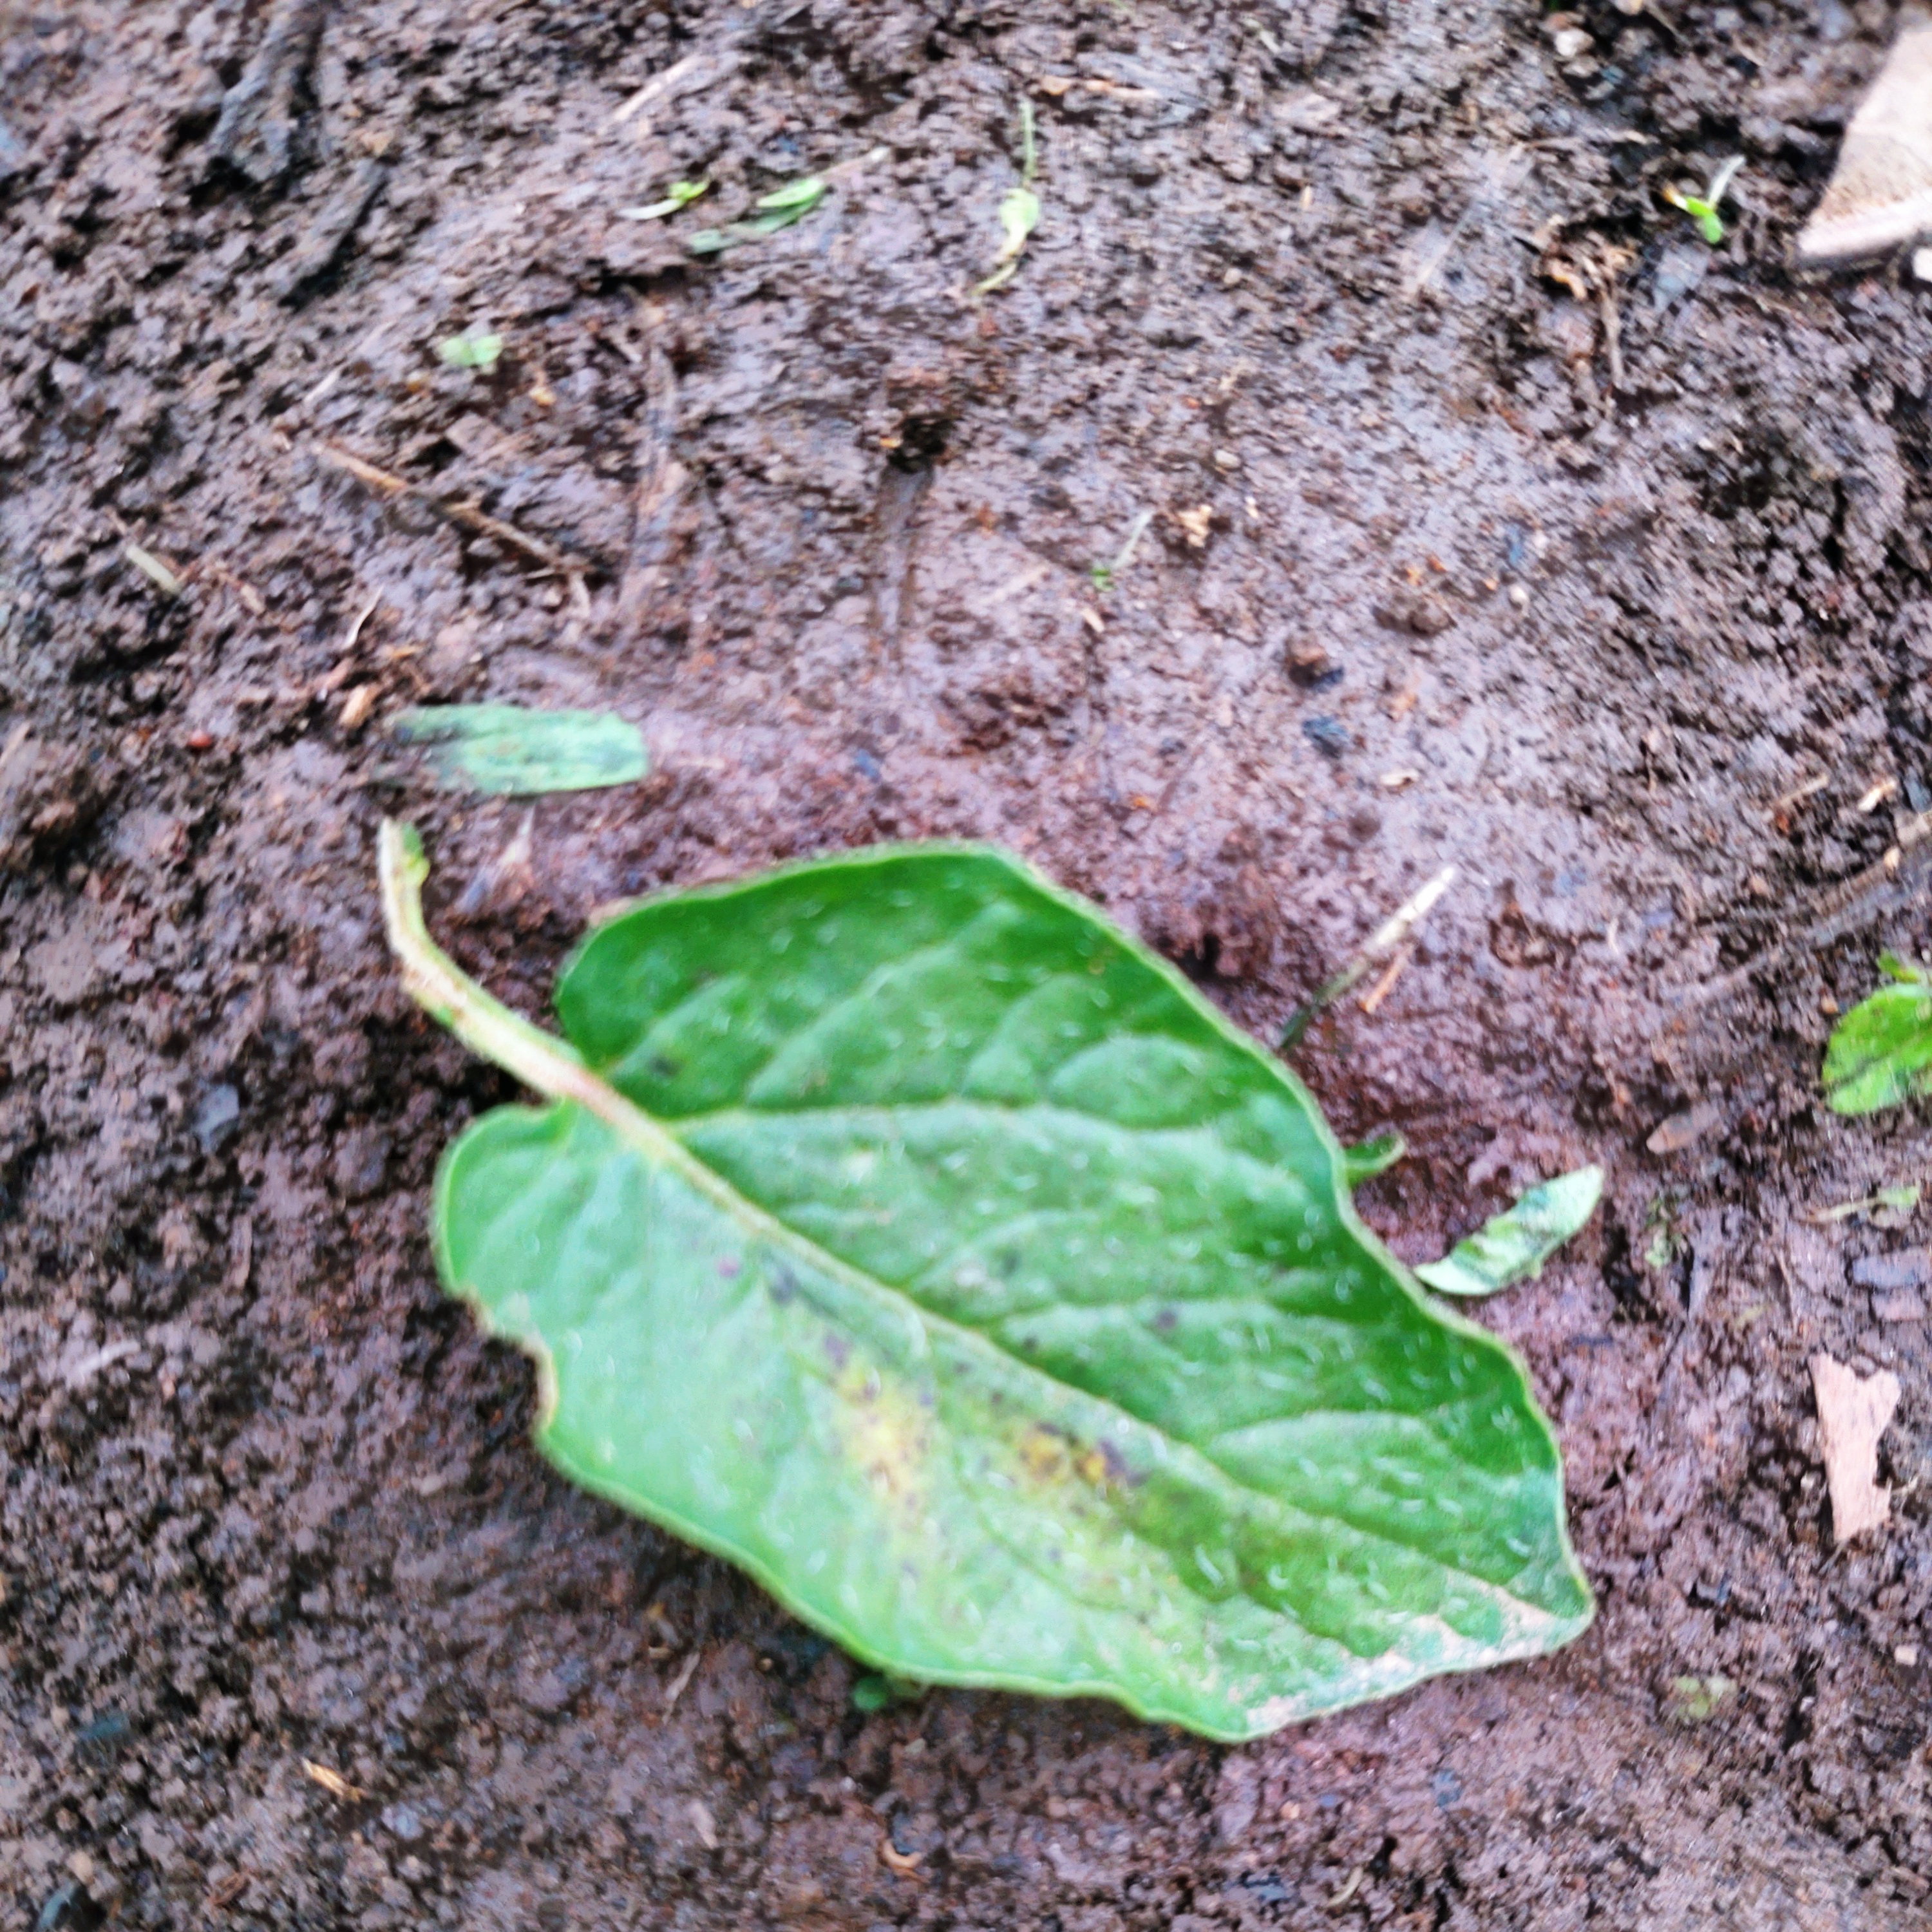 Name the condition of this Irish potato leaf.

late blight
